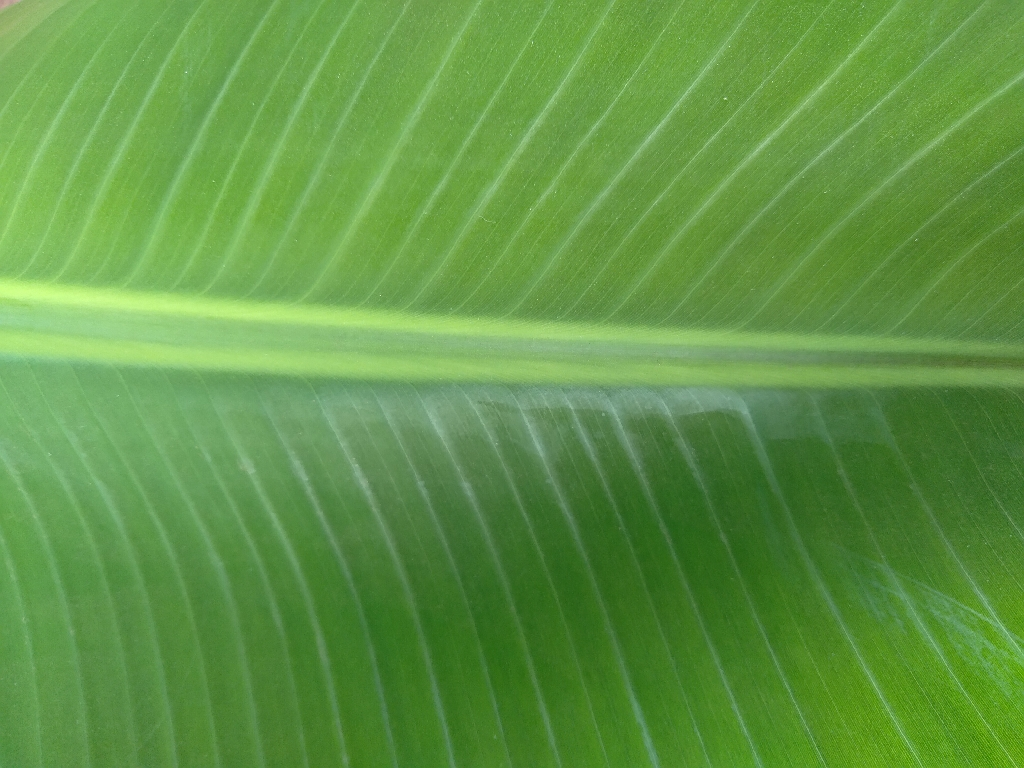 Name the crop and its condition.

banana, healthy
